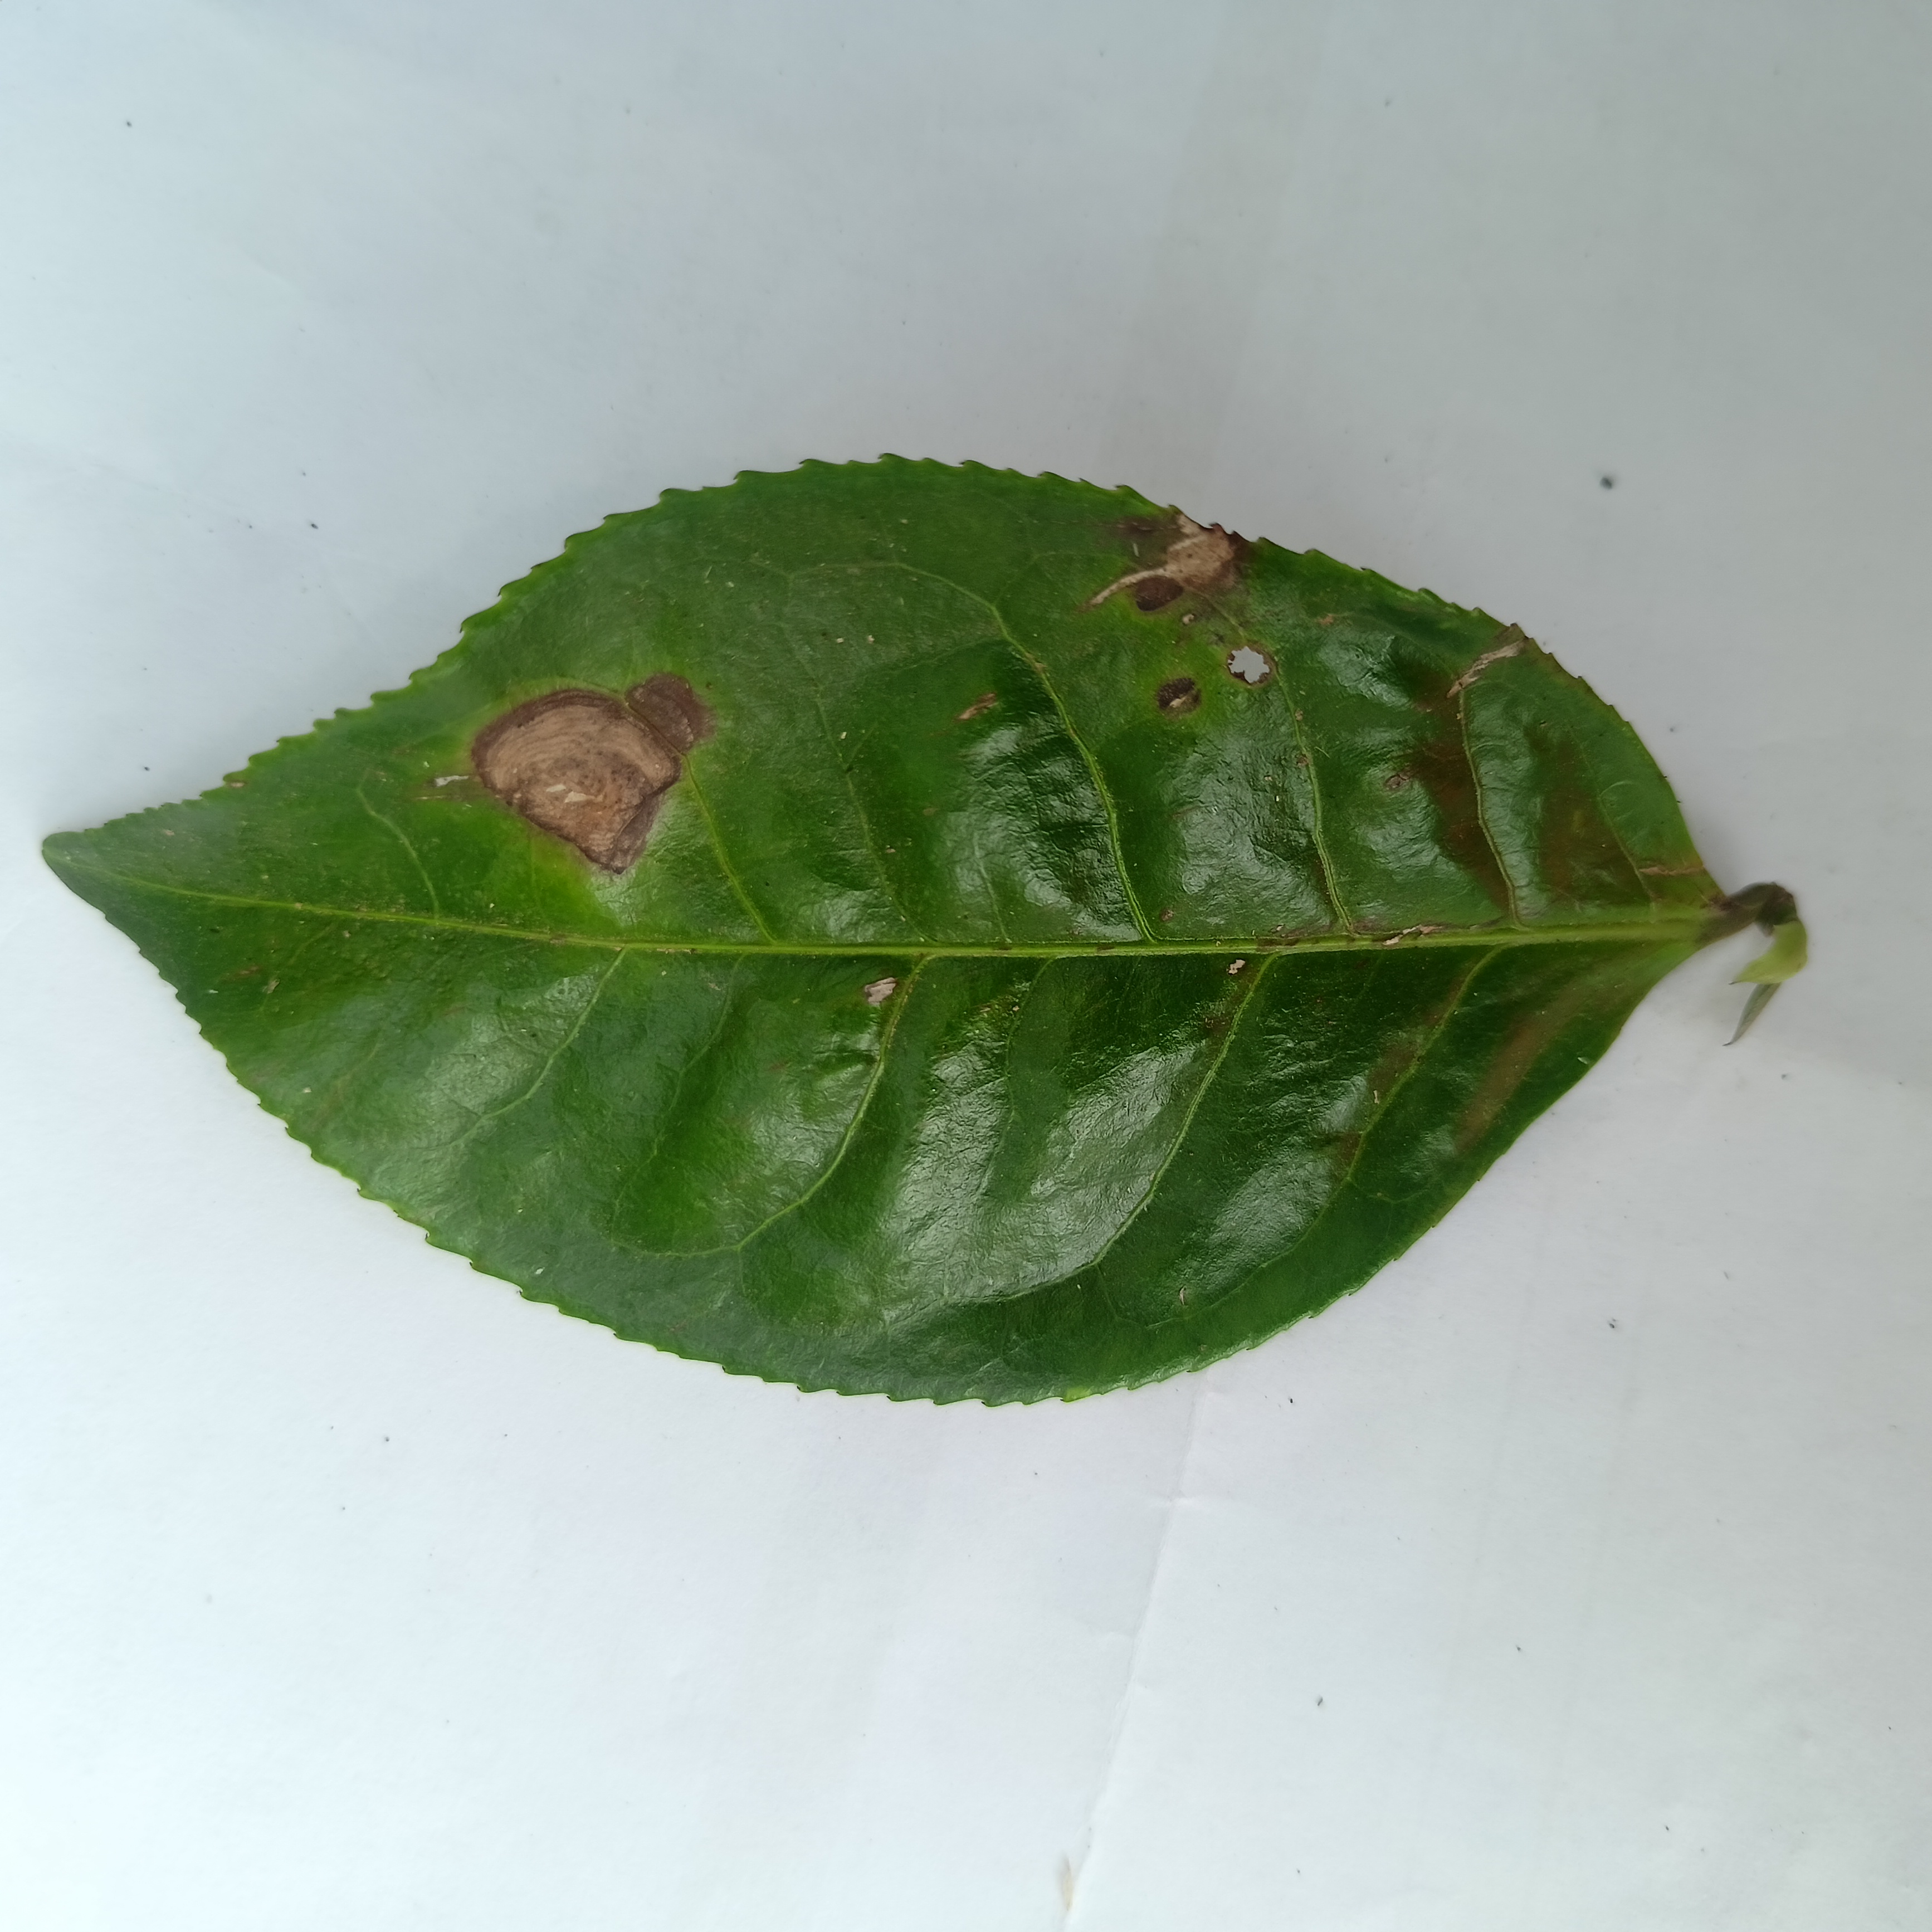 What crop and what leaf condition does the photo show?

tea, brown blight
